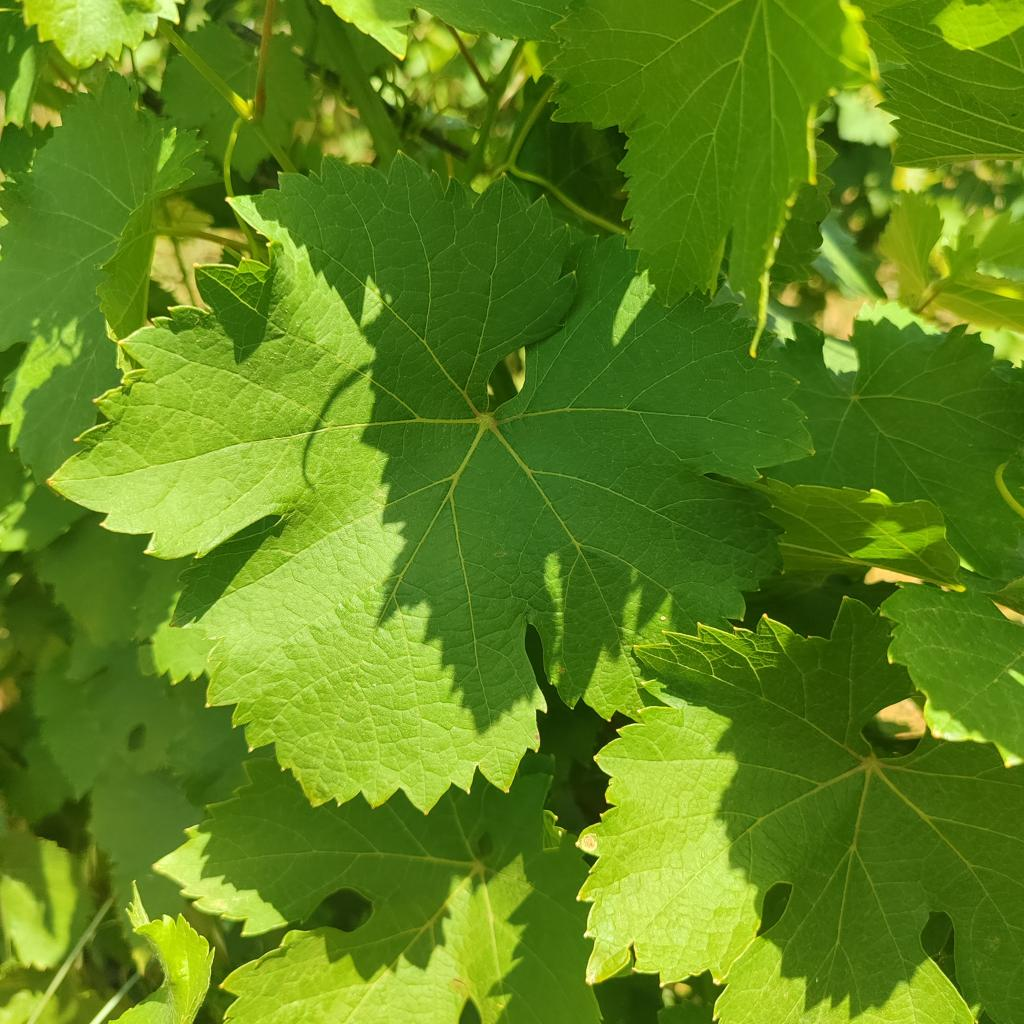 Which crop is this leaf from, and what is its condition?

grapevine, healthy
